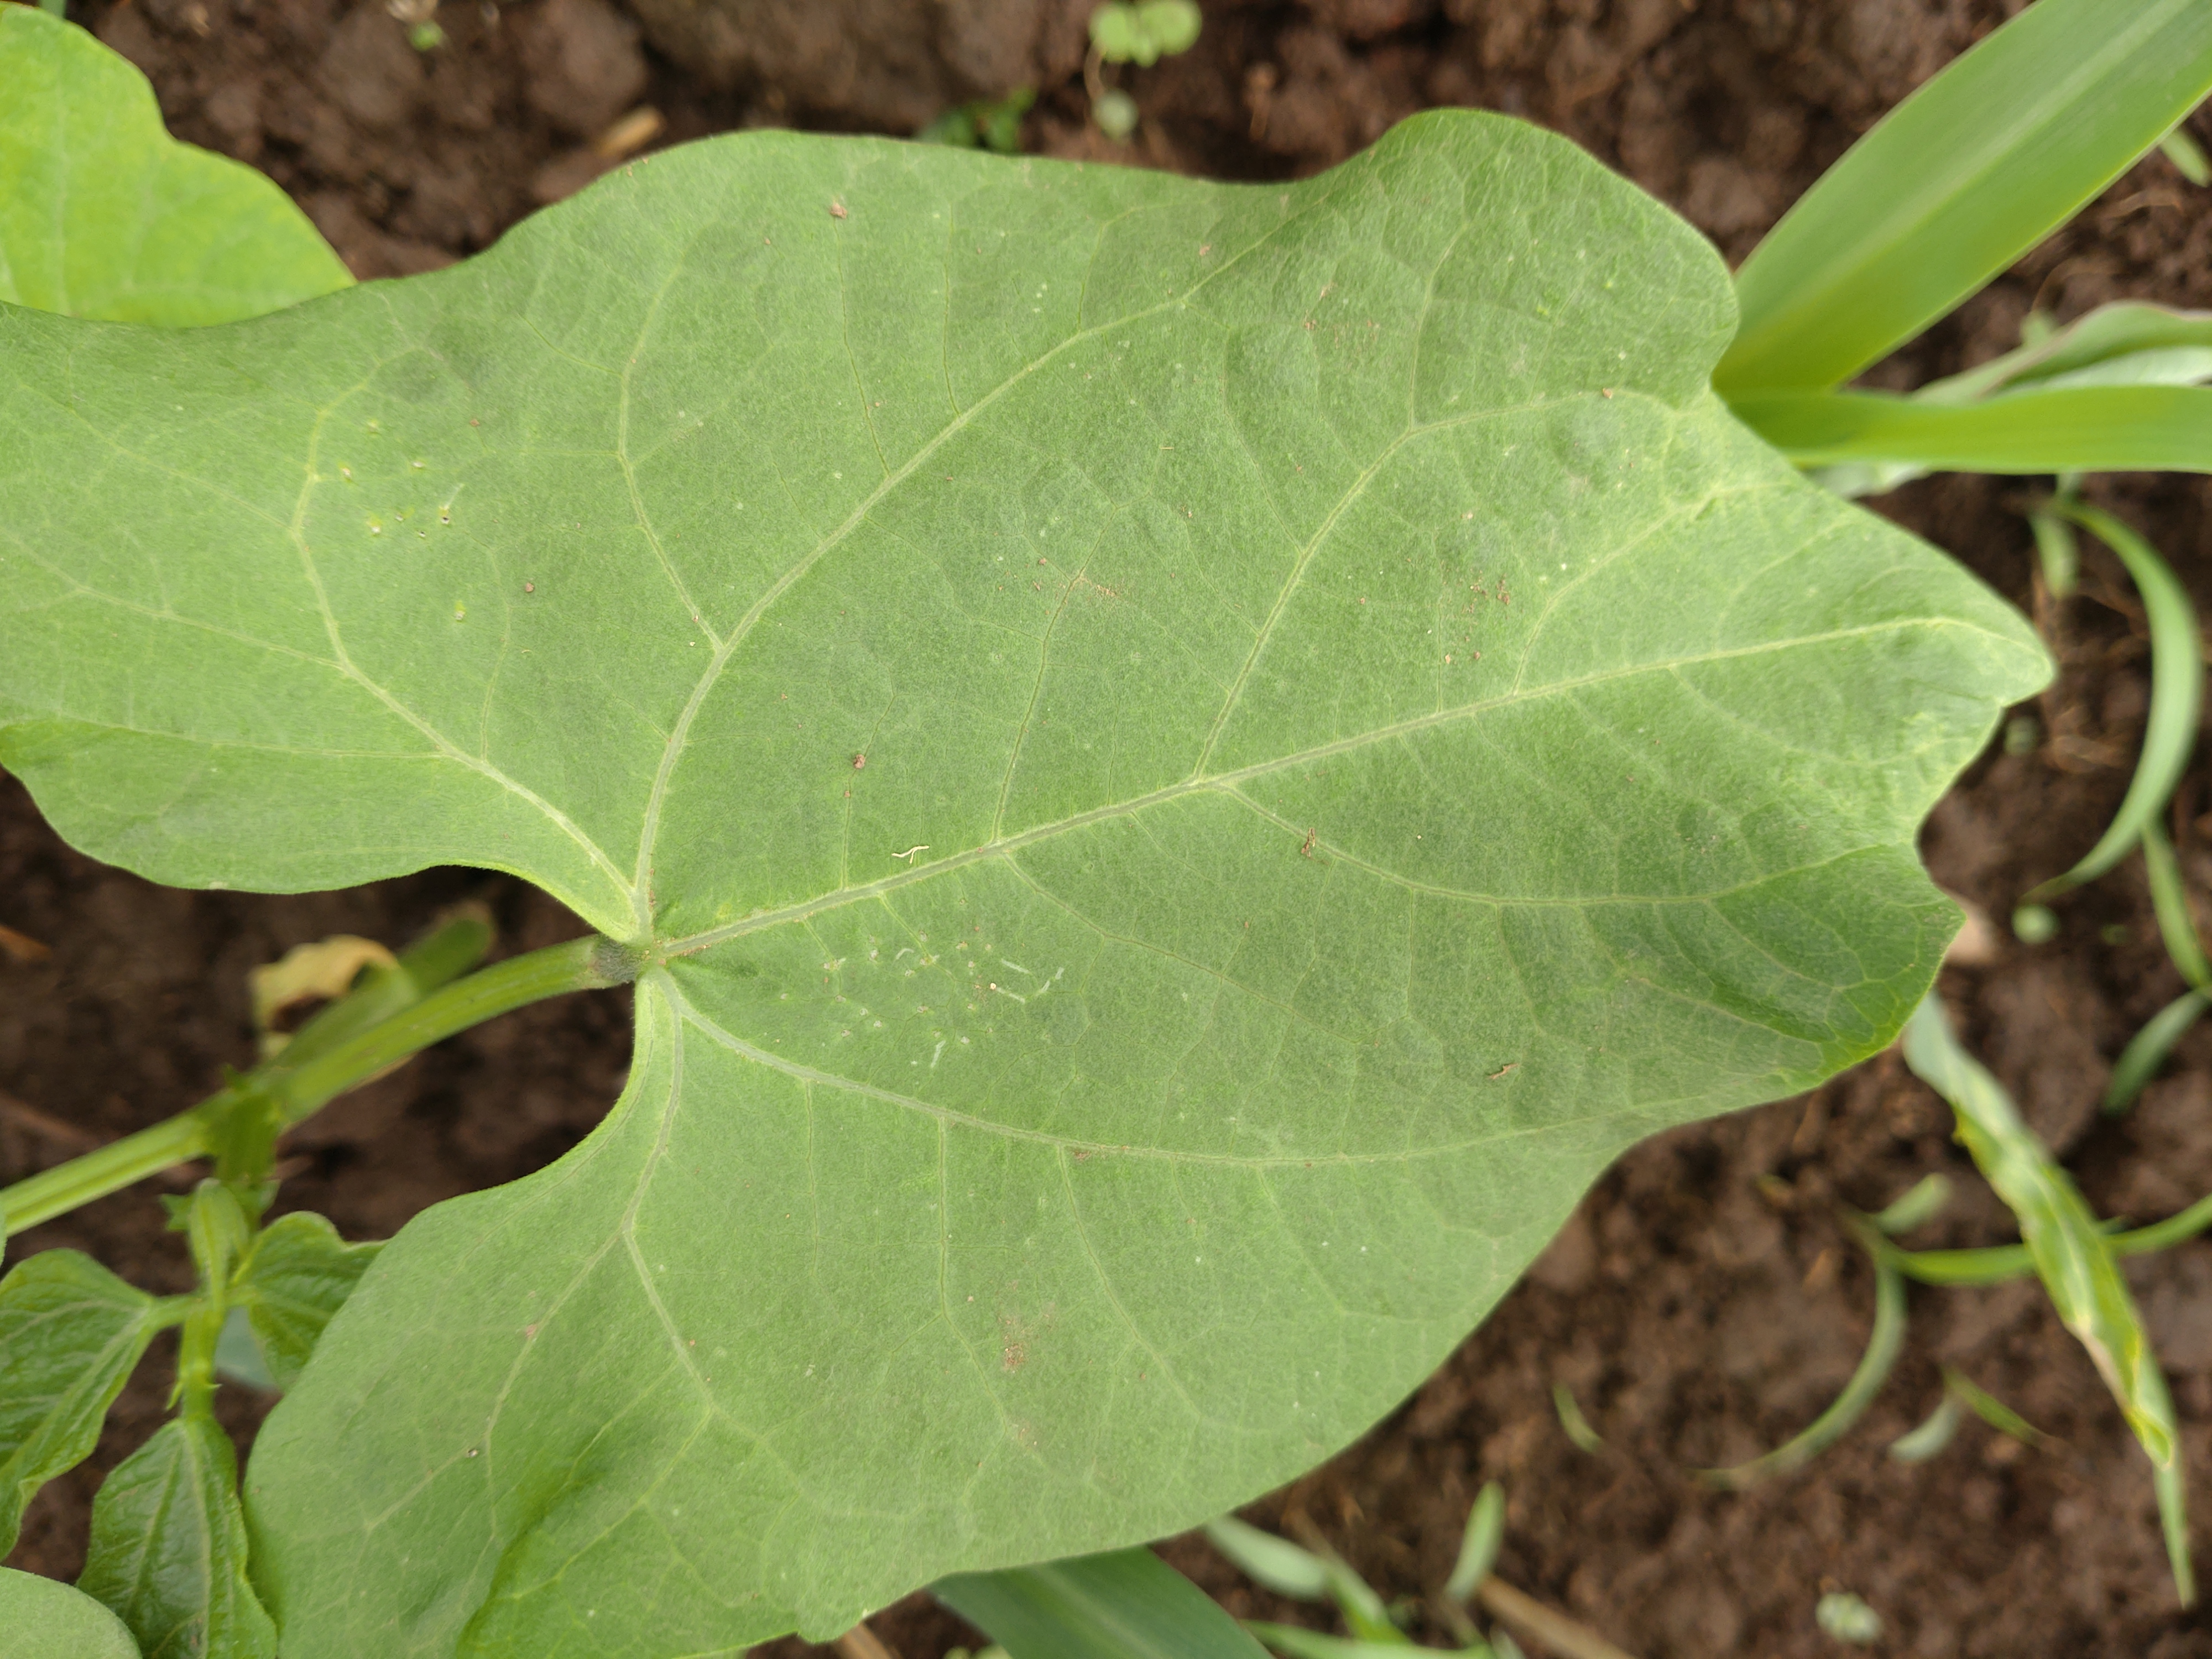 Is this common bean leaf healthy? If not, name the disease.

healthy
